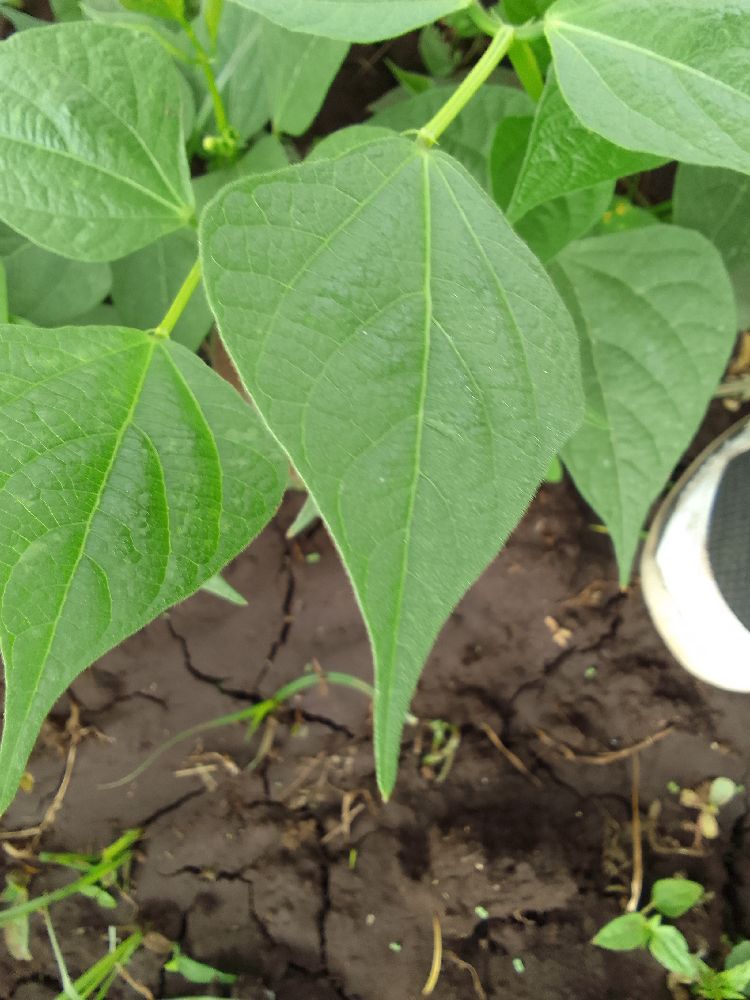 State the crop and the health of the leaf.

common bean, healthy
